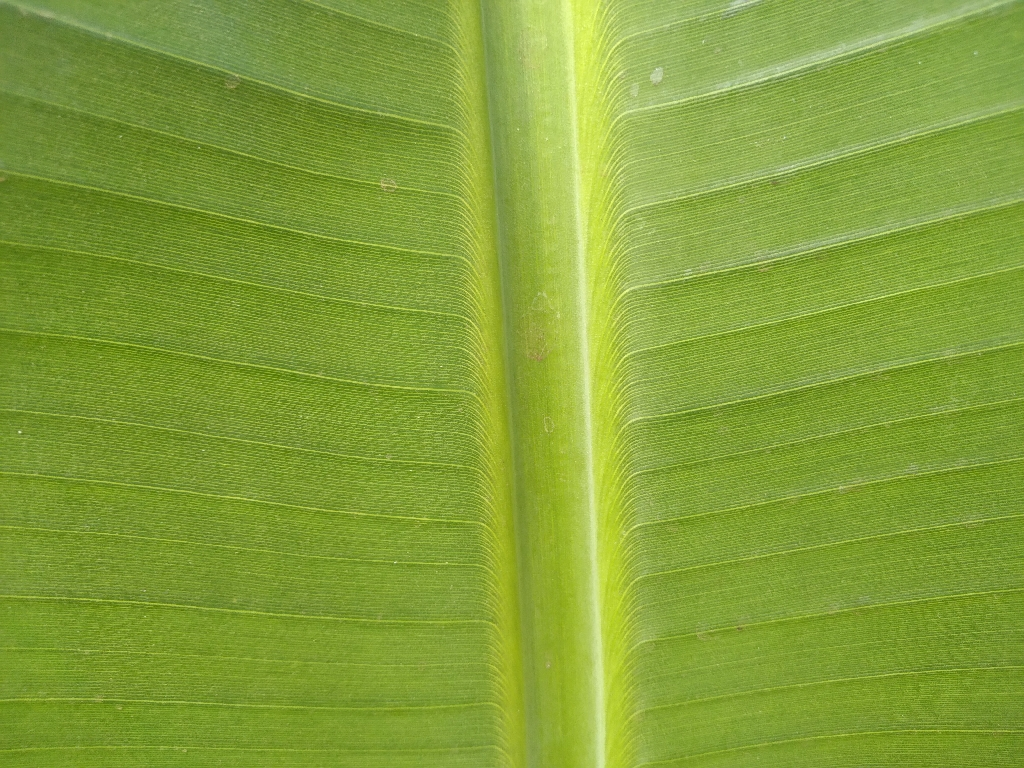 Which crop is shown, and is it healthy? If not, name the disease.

banana, healthy
